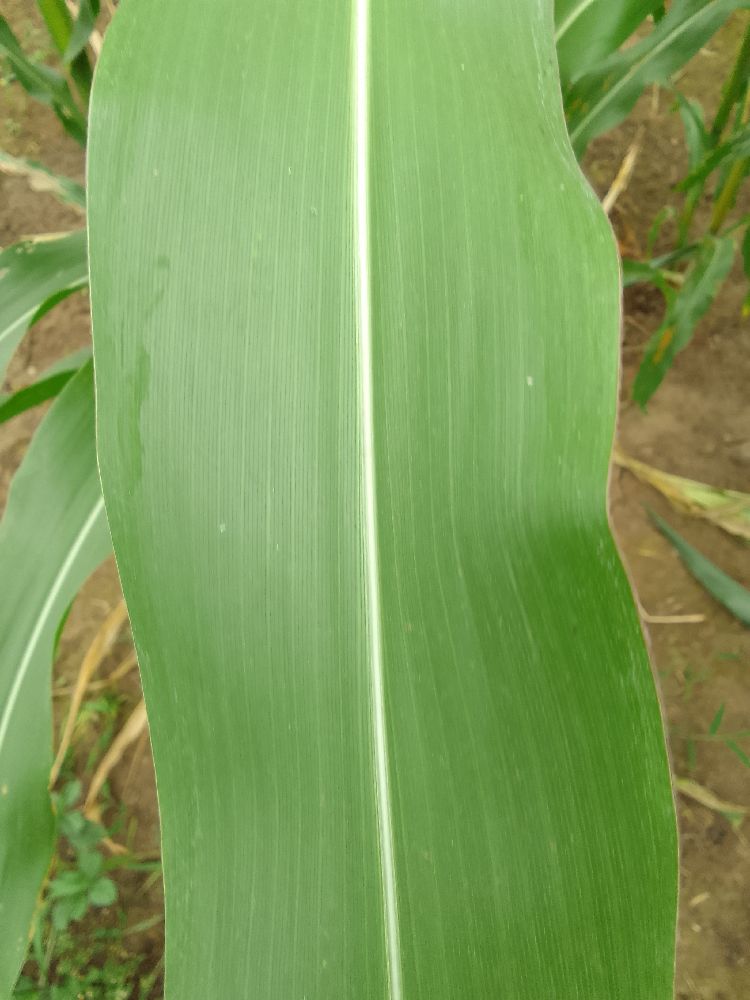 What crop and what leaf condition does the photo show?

maize, healthy
